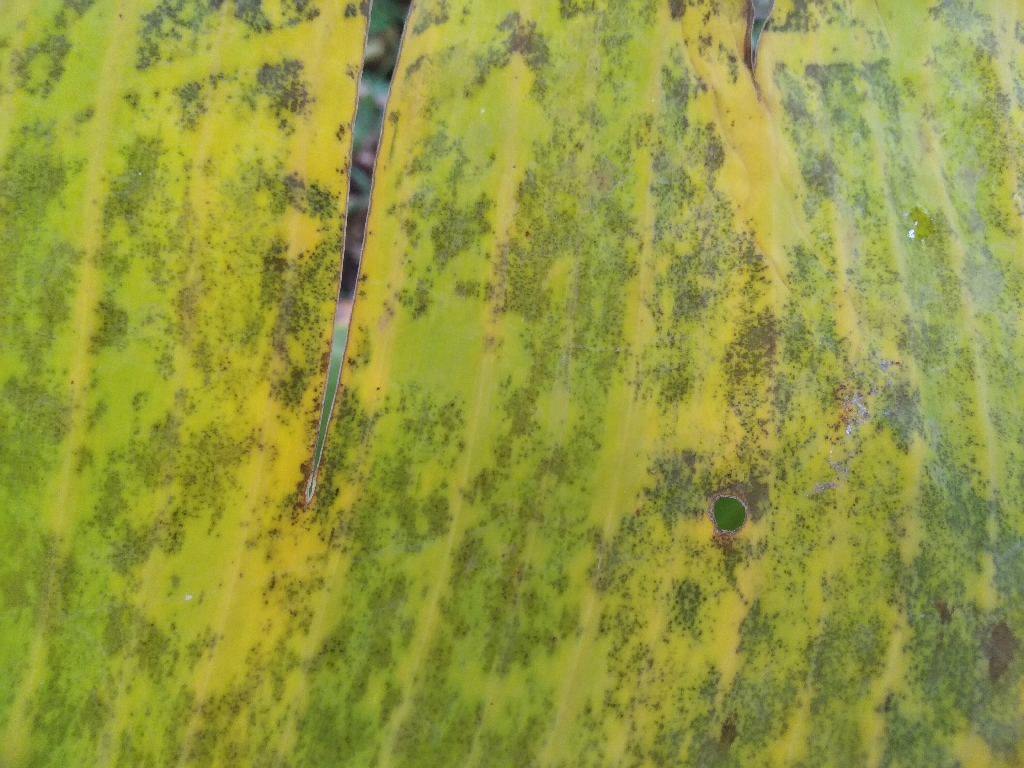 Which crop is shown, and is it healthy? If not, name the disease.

banana, black sigatoka
